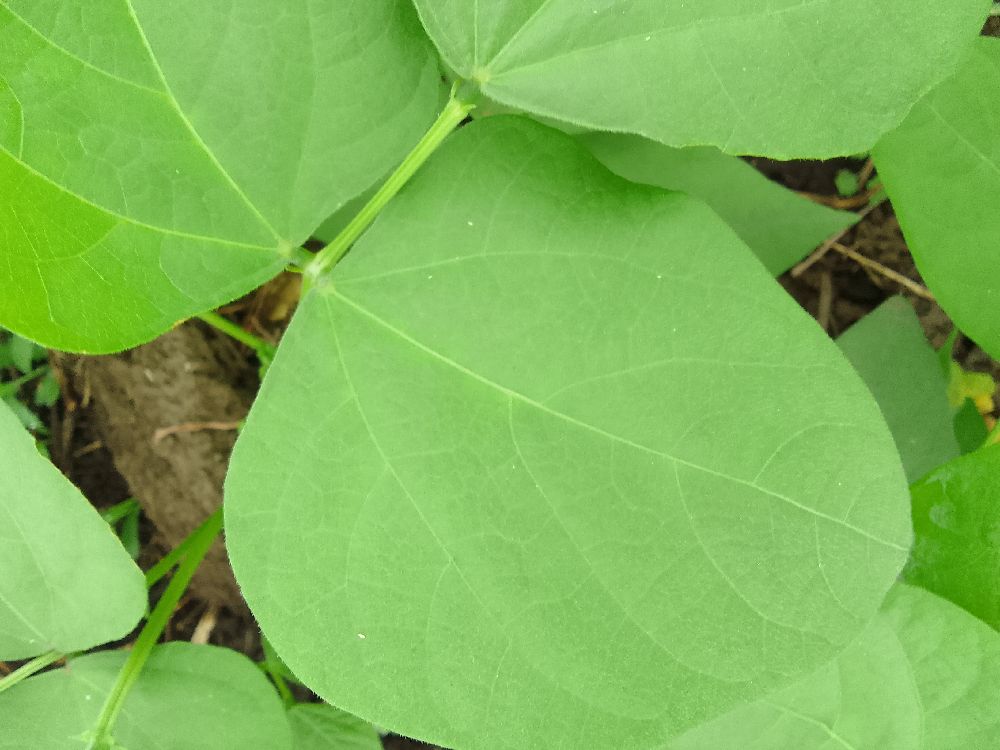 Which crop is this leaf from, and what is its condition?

common bean, healthy
